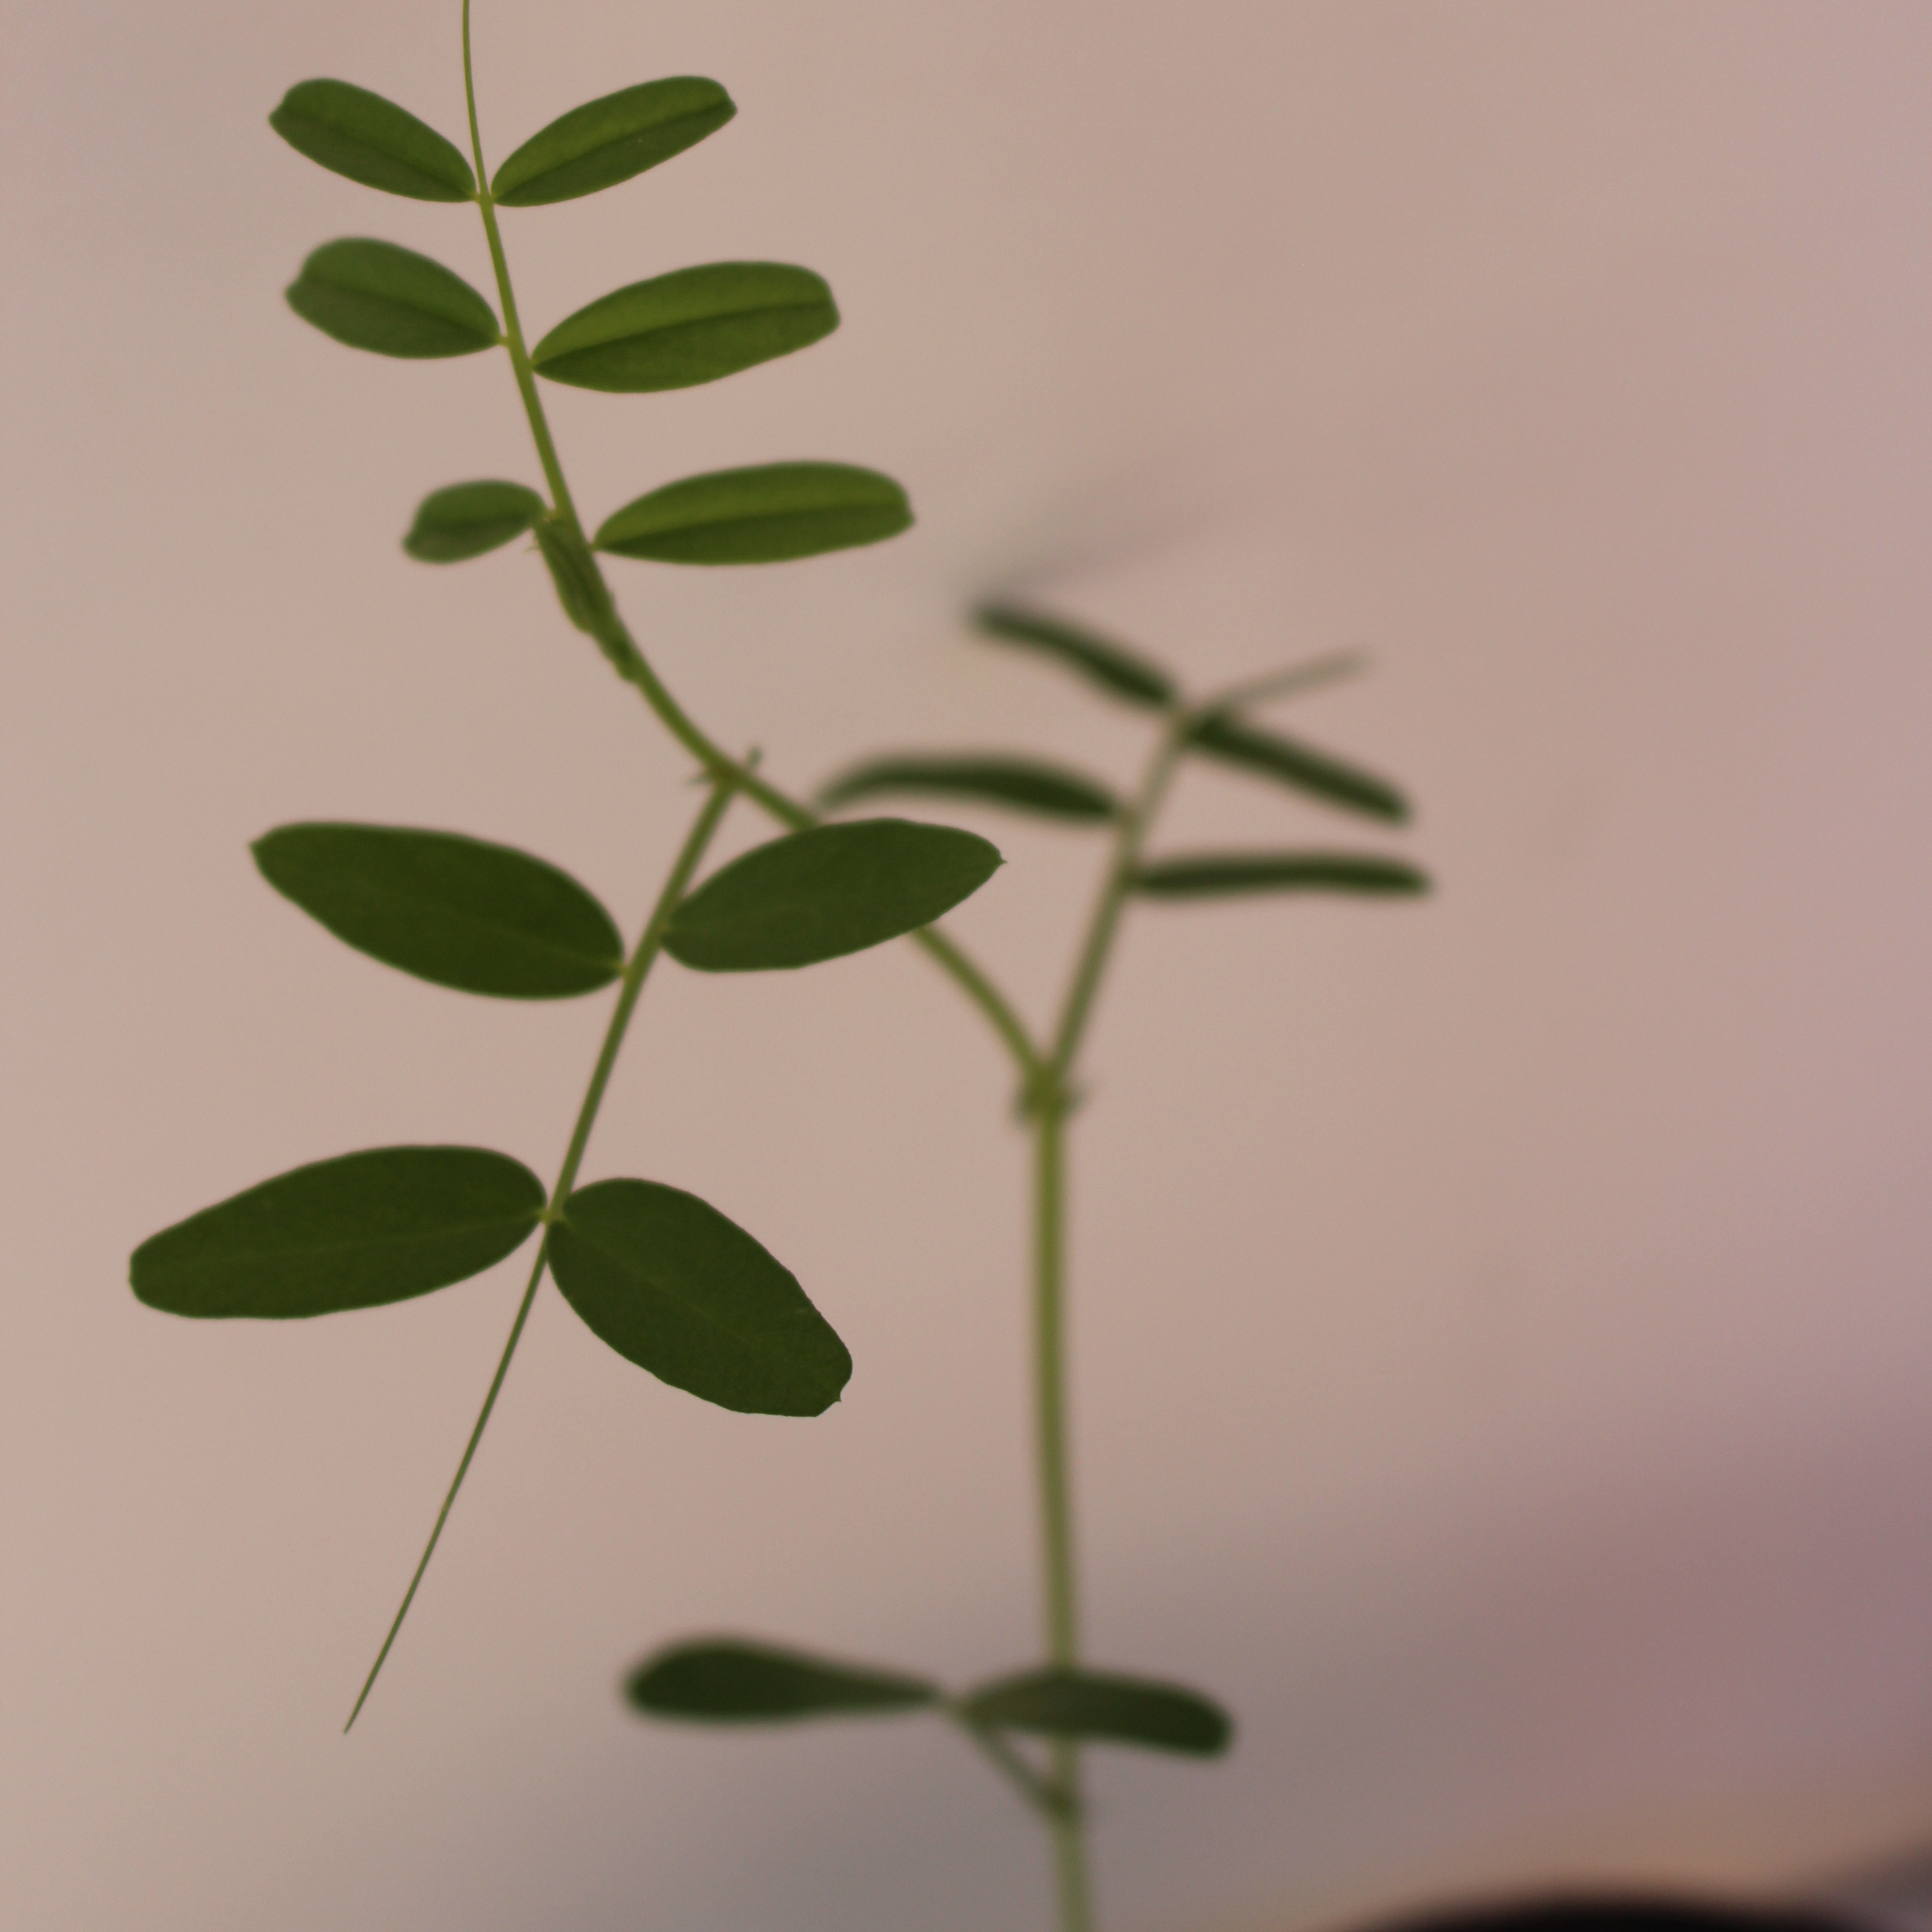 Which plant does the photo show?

Vicia sativa
